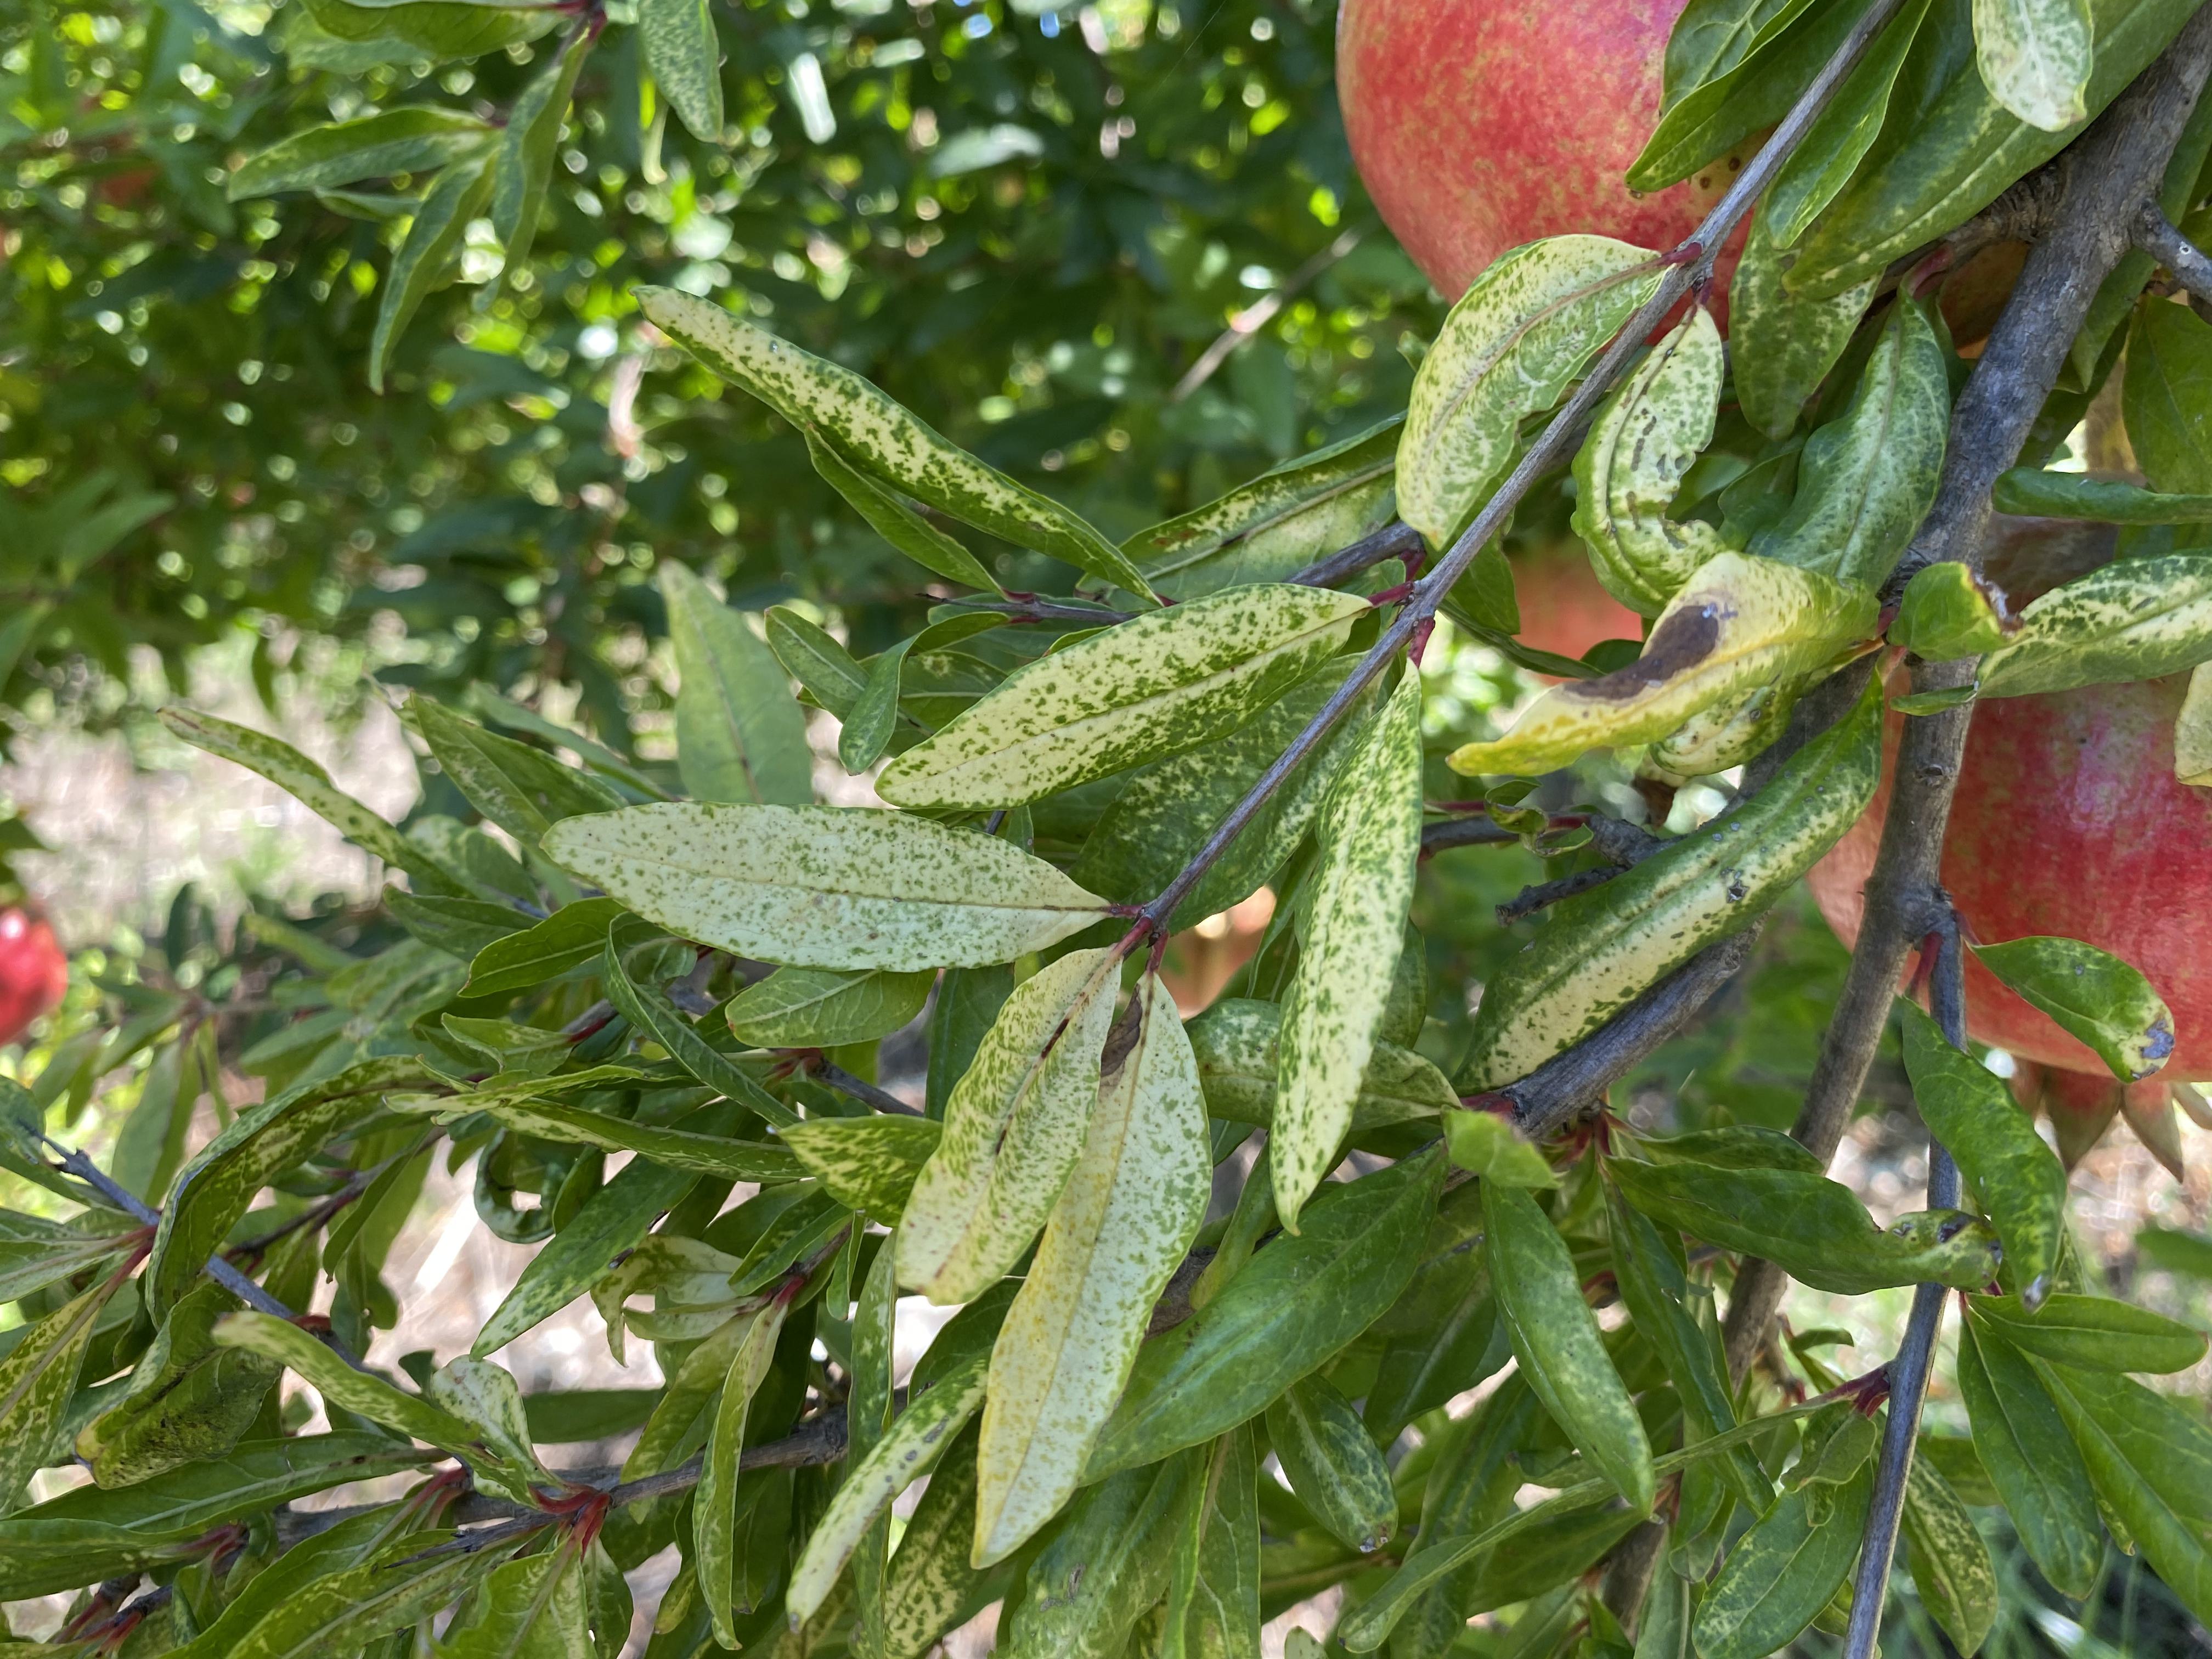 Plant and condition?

pomegranate, drought
